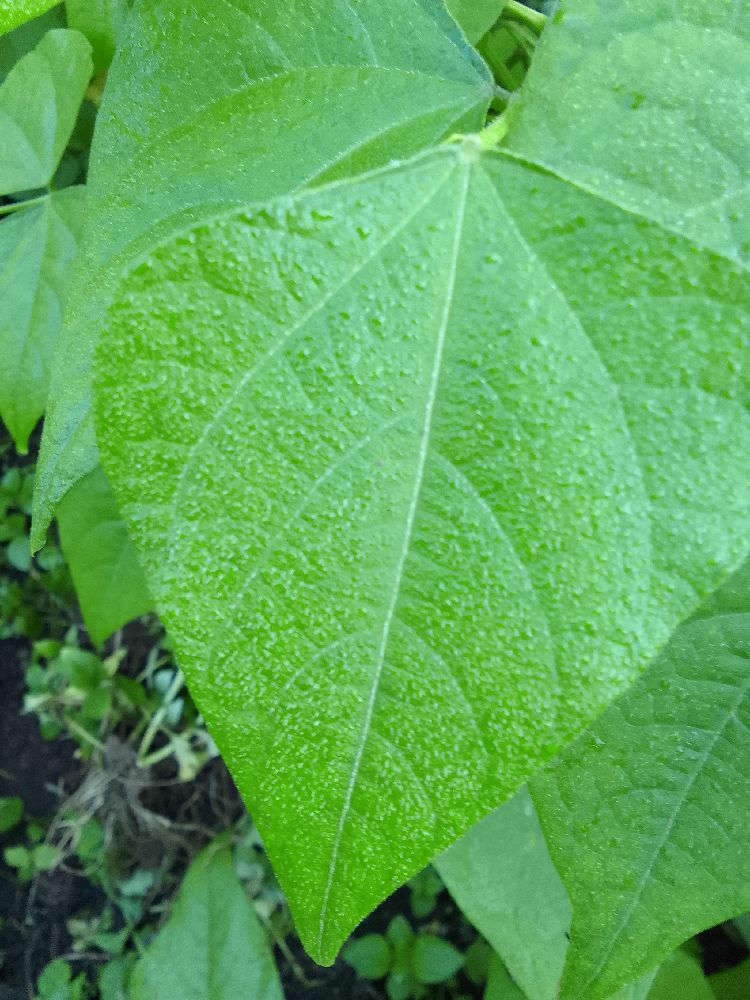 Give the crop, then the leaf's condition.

common bean, healthy
